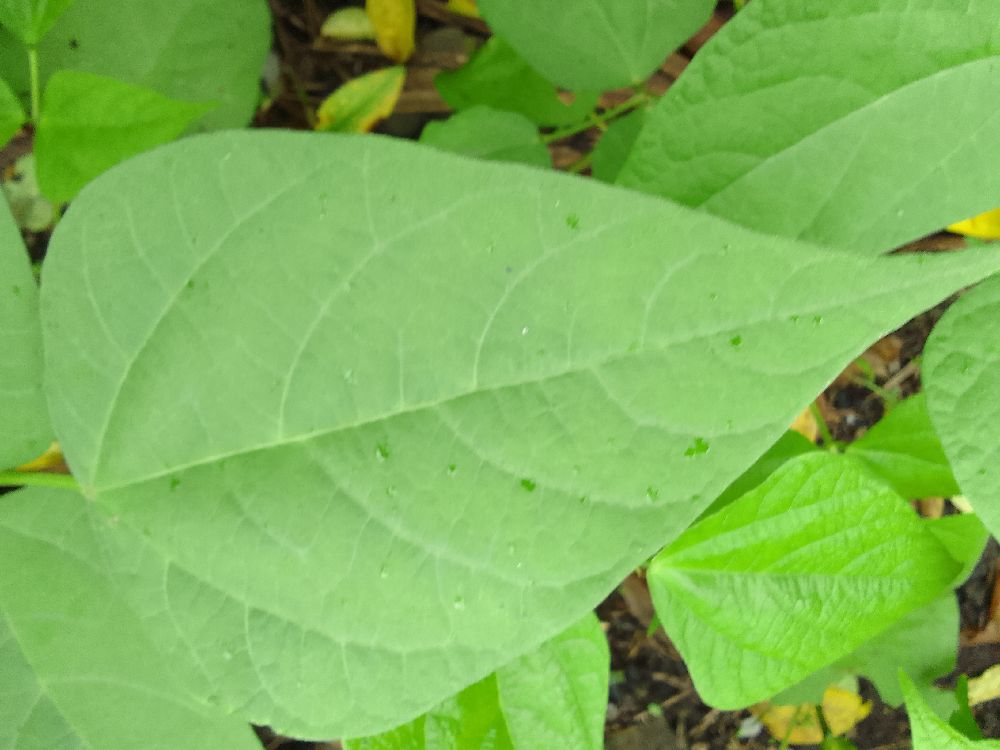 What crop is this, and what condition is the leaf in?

common bean, healthy
